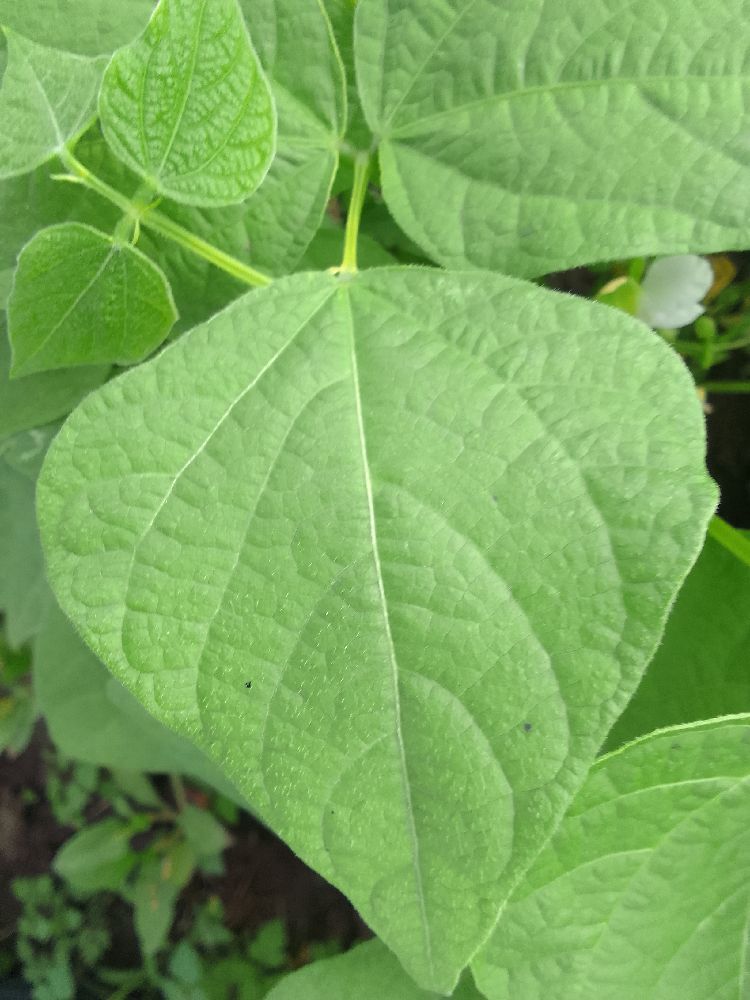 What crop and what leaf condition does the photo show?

common bean, healthy
